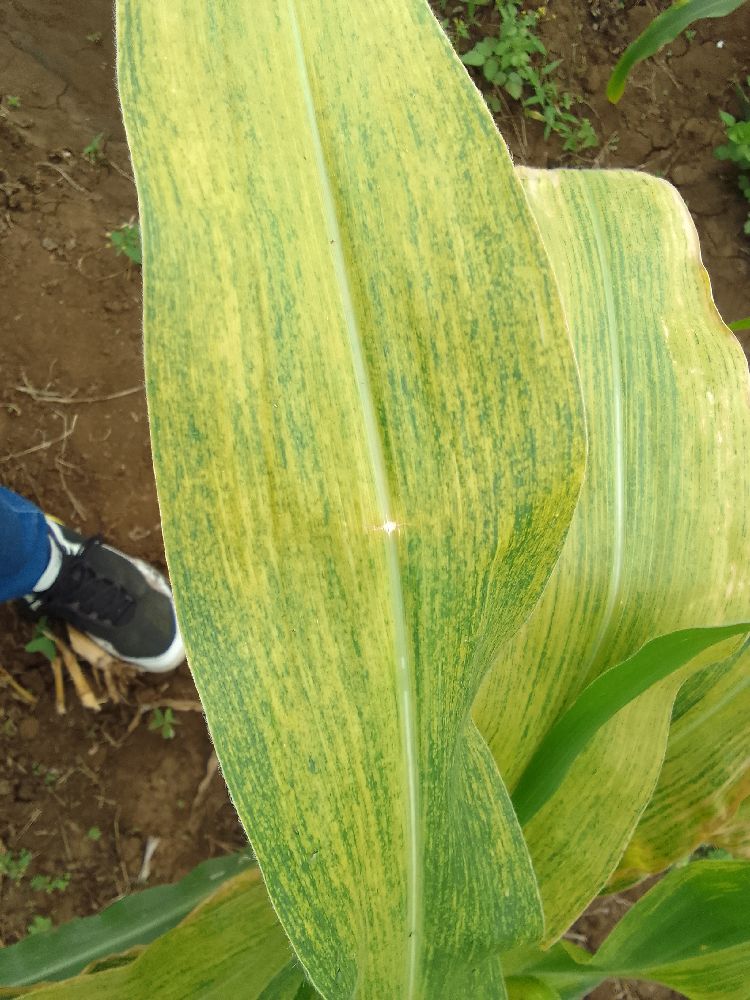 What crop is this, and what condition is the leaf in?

maize, maize lethal necrosis
